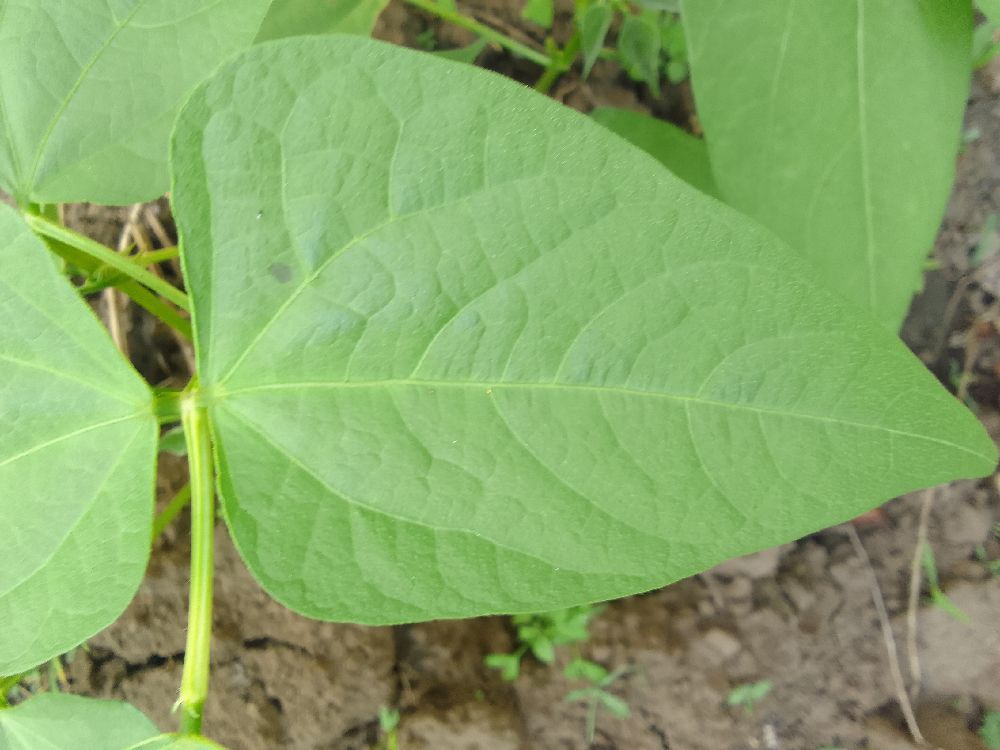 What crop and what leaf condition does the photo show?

common bean, healthy
